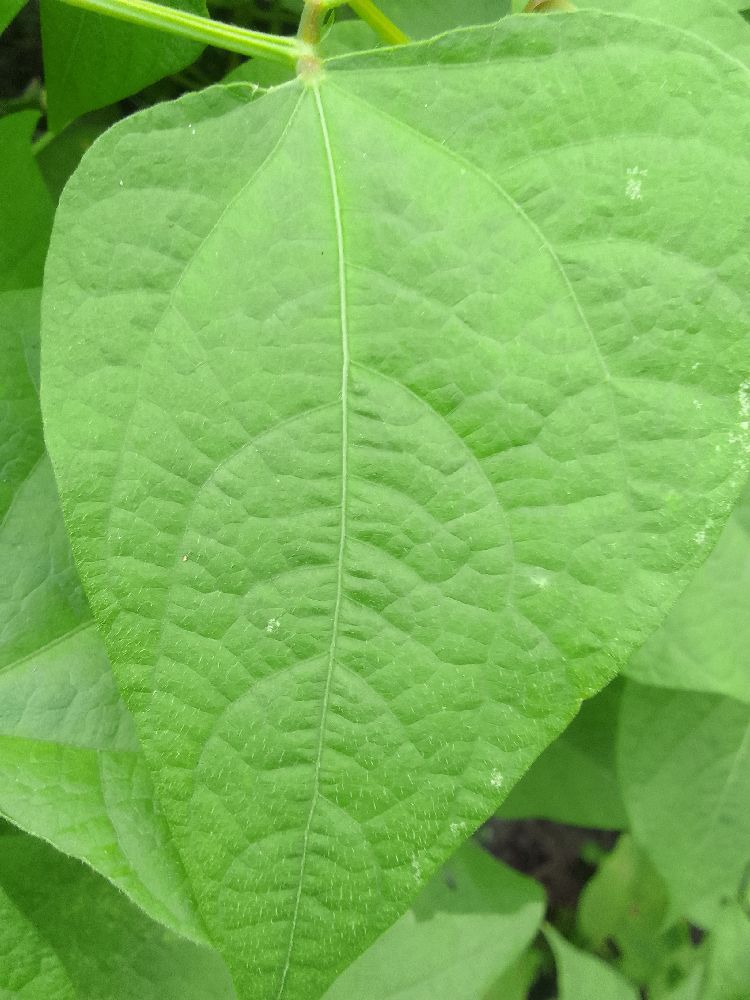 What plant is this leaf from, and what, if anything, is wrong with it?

common bean, healthy
